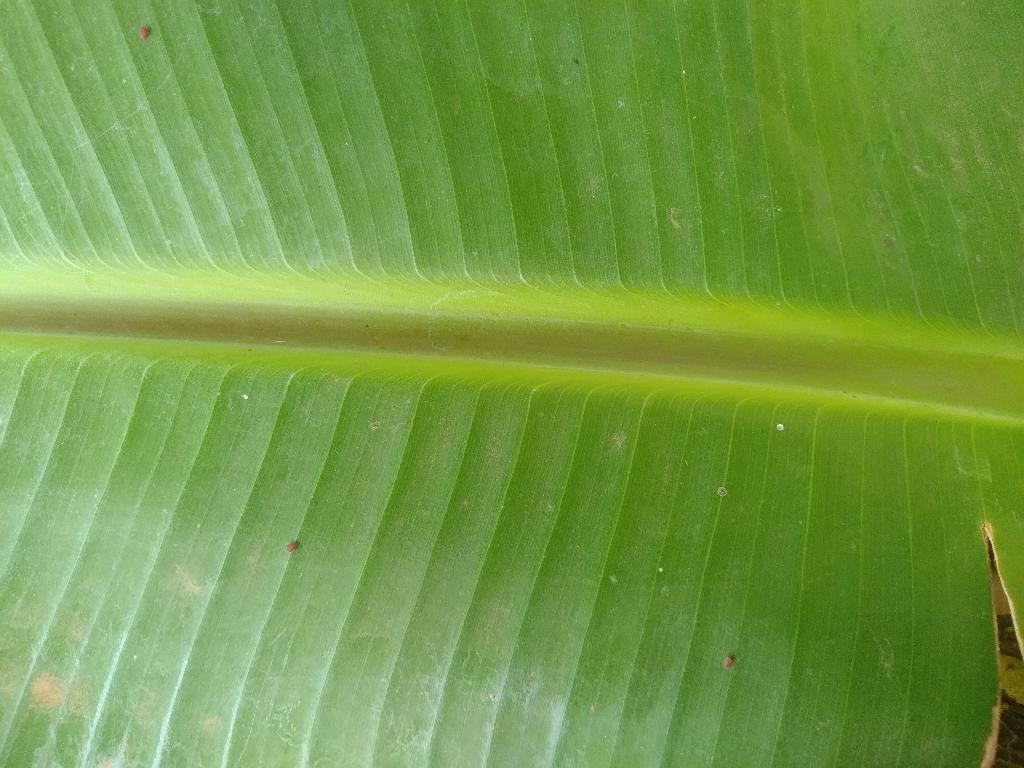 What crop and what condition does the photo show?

banana, healthy
